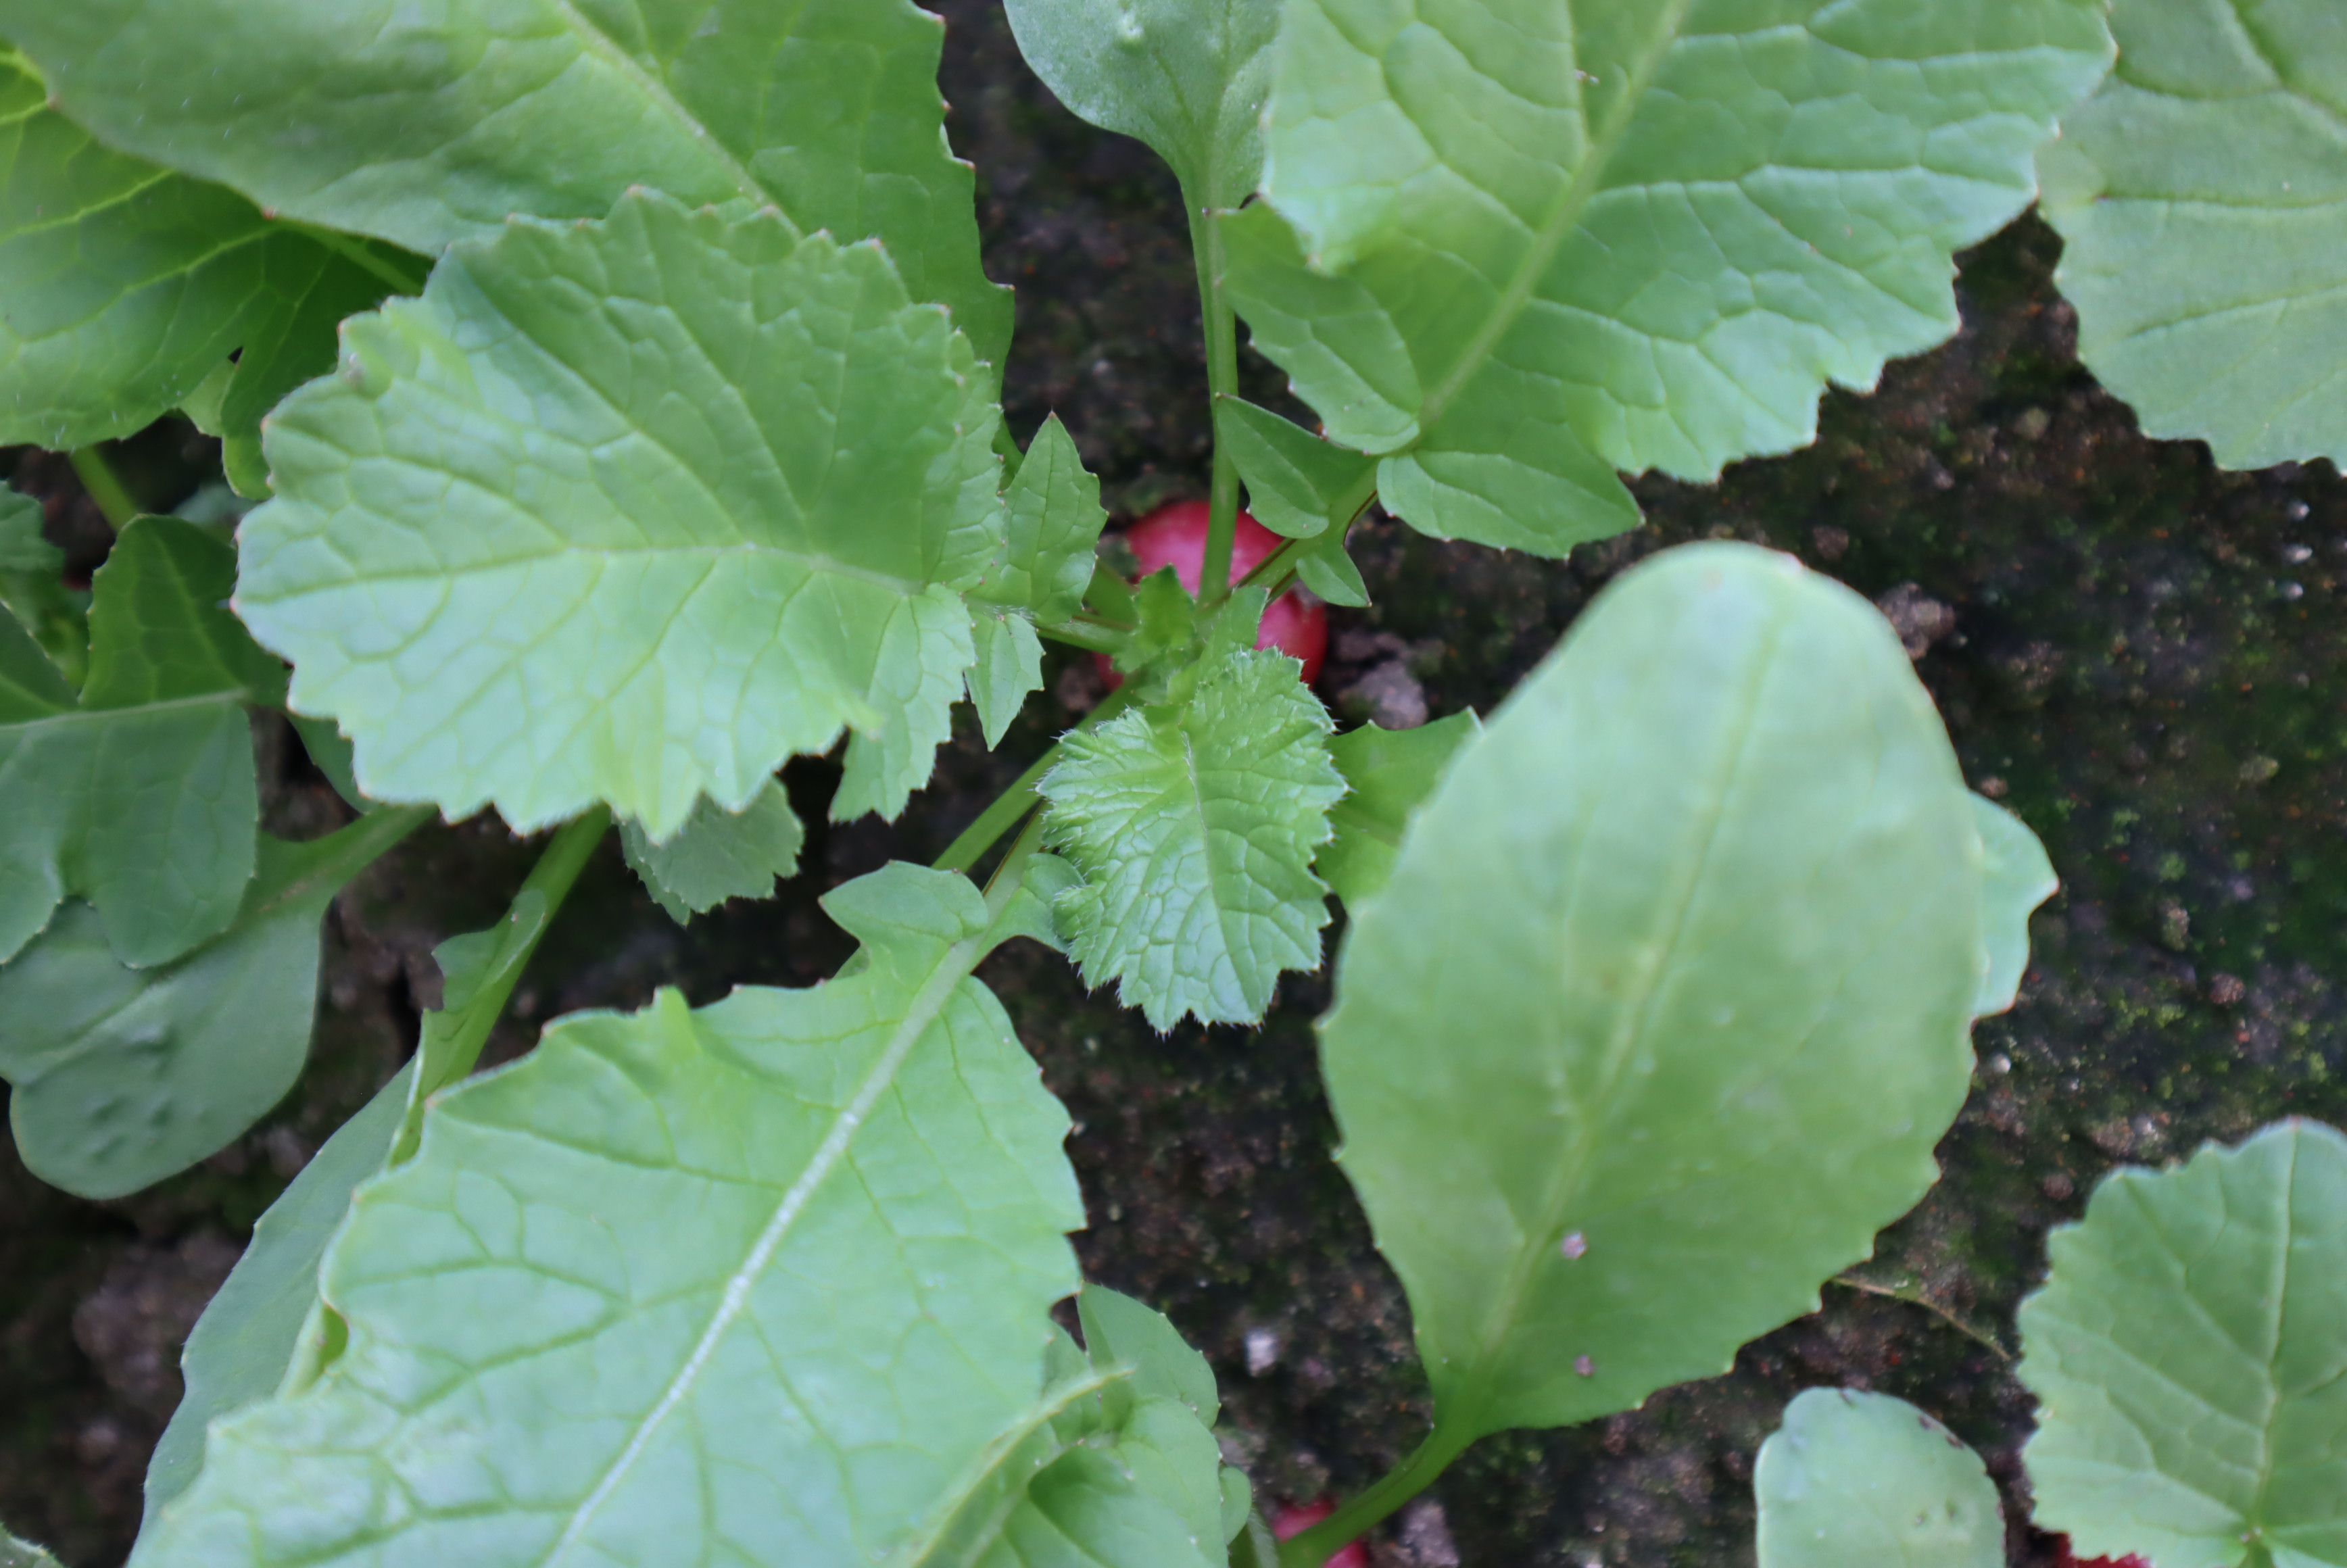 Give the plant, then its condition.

radish, healthy
